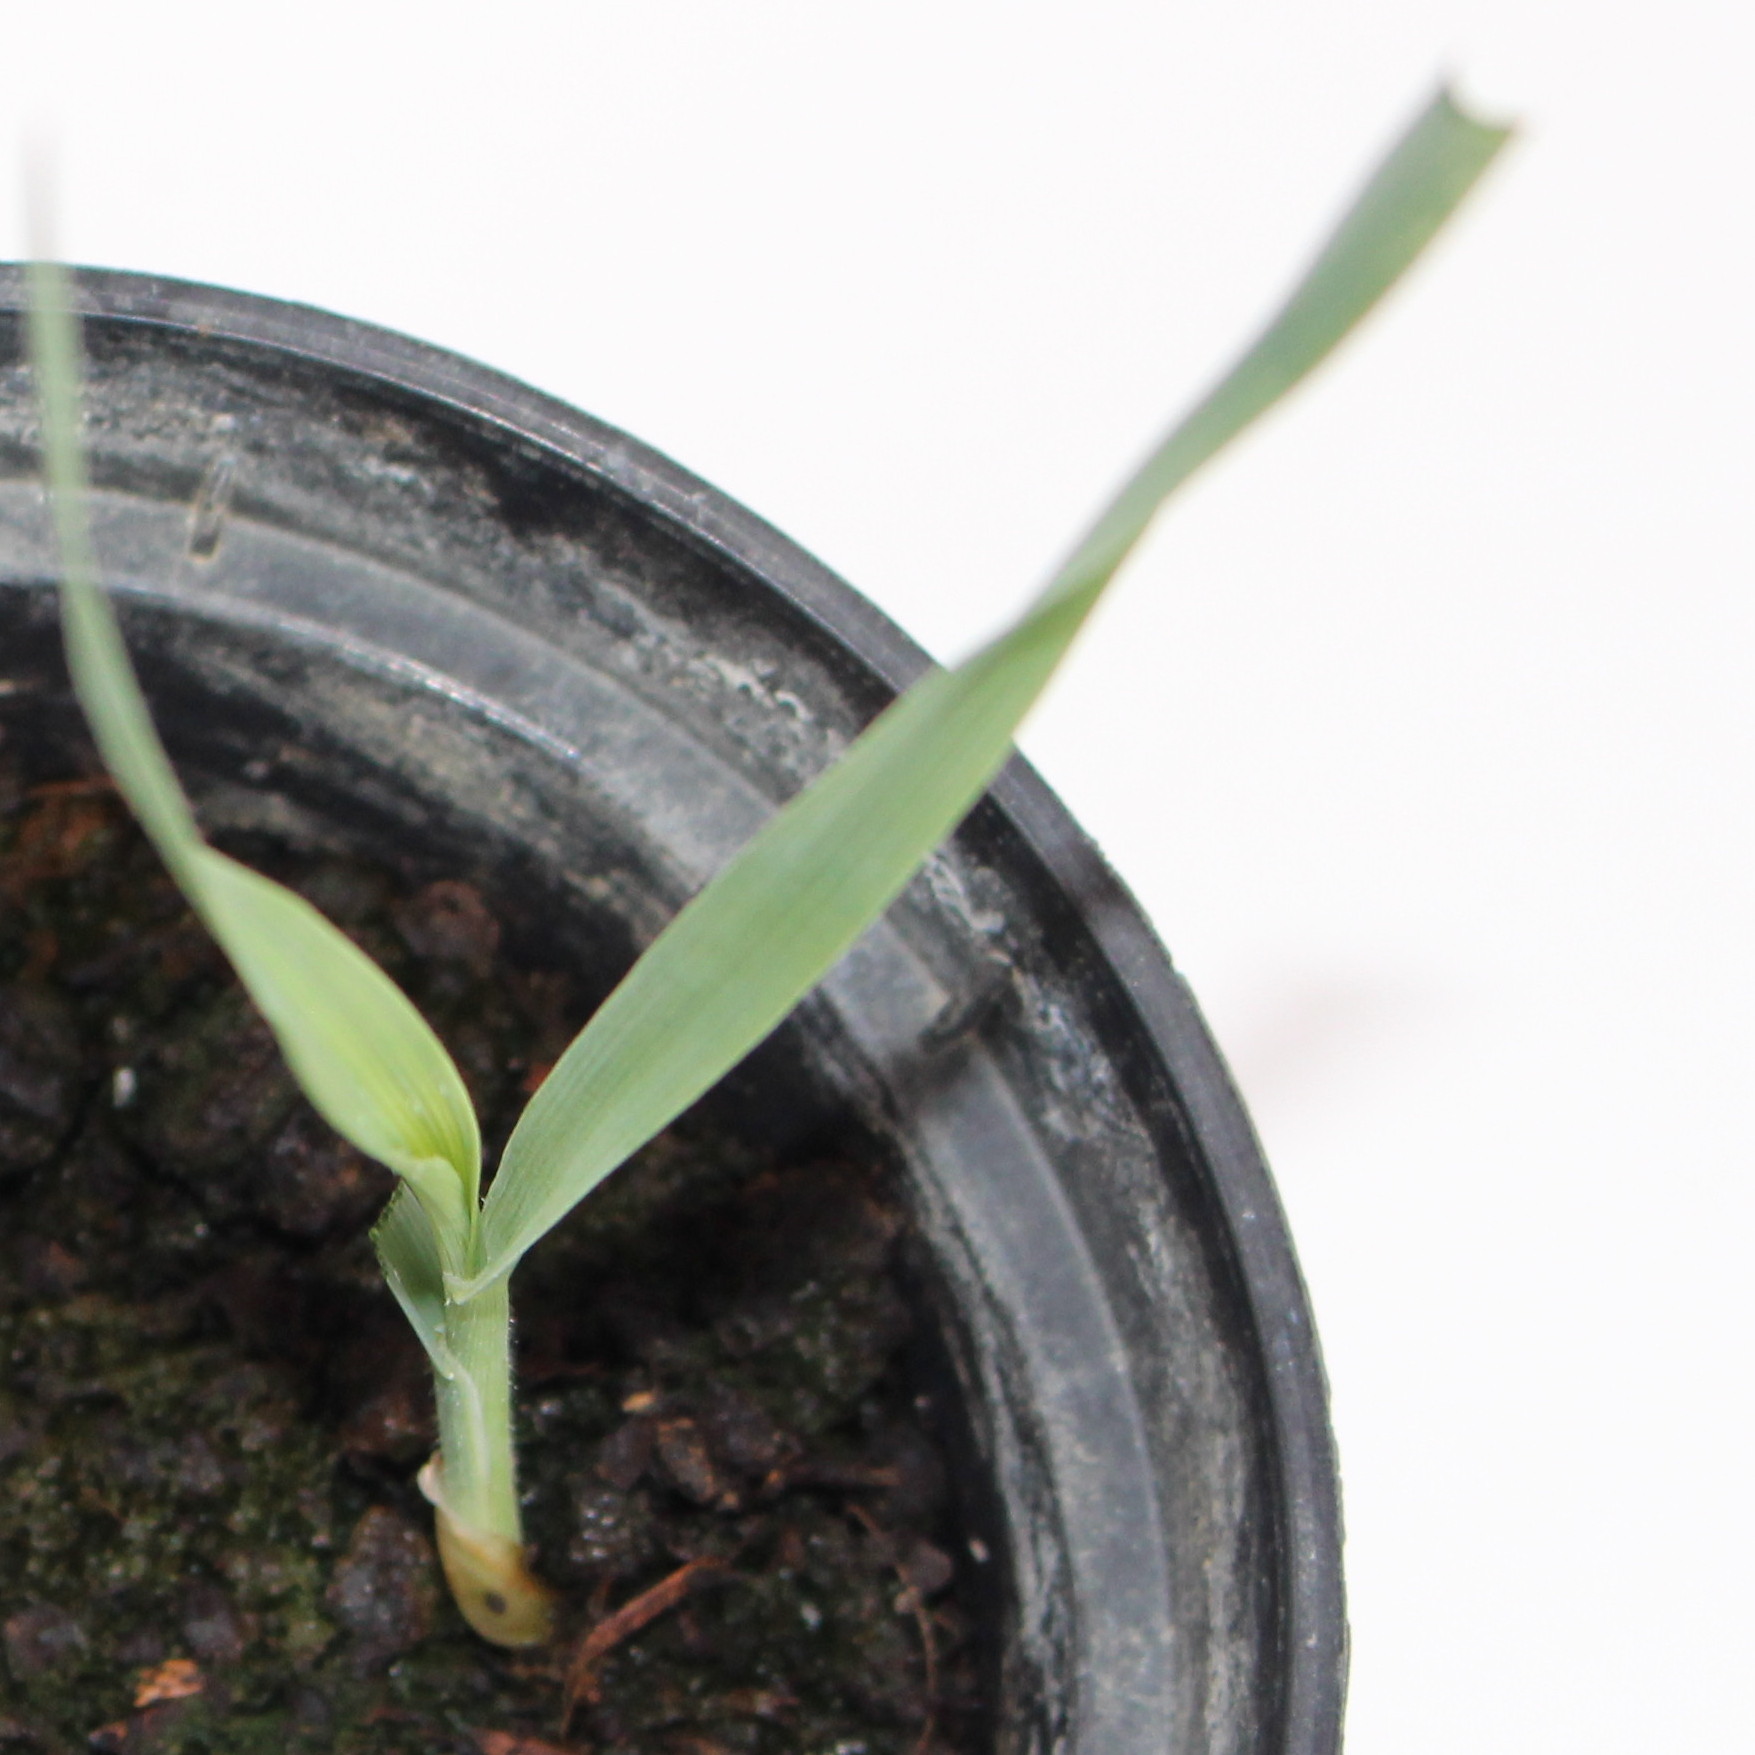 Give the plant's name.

Avena sterilis
